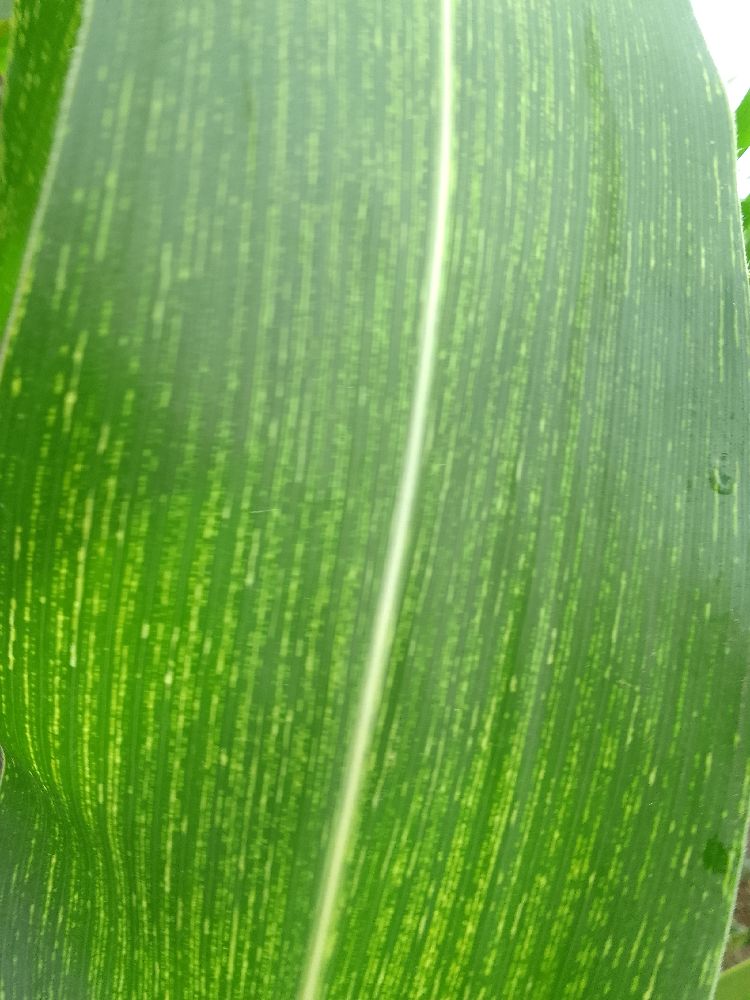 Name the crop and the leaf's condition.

maize, maize streak virus
